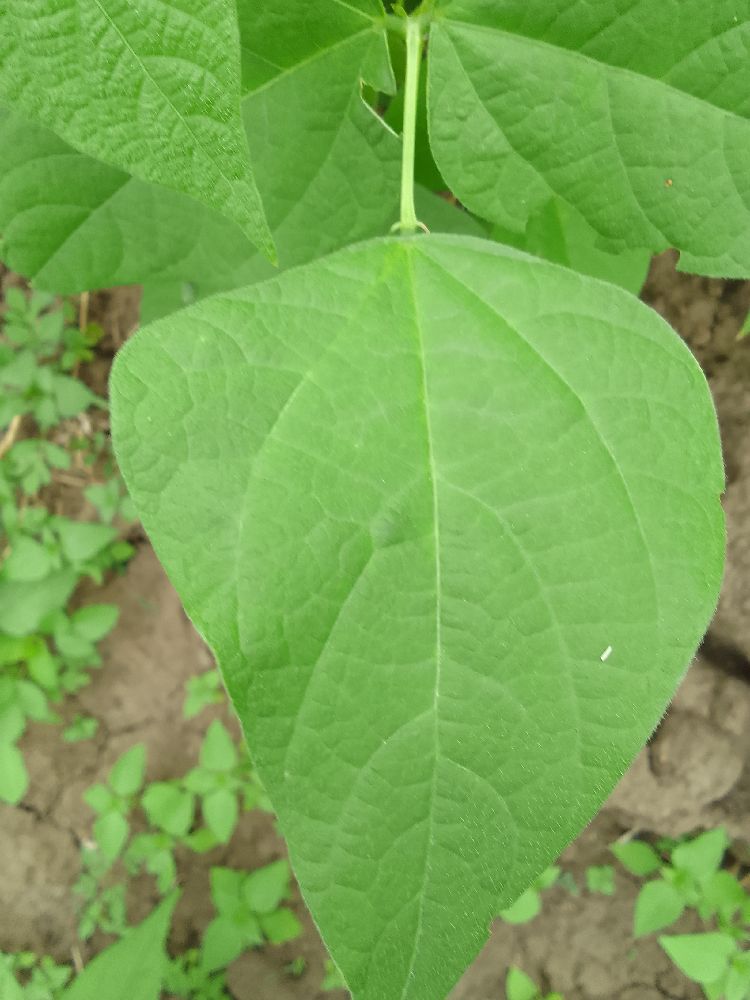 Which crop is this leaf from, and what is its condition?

common bean, healthy
